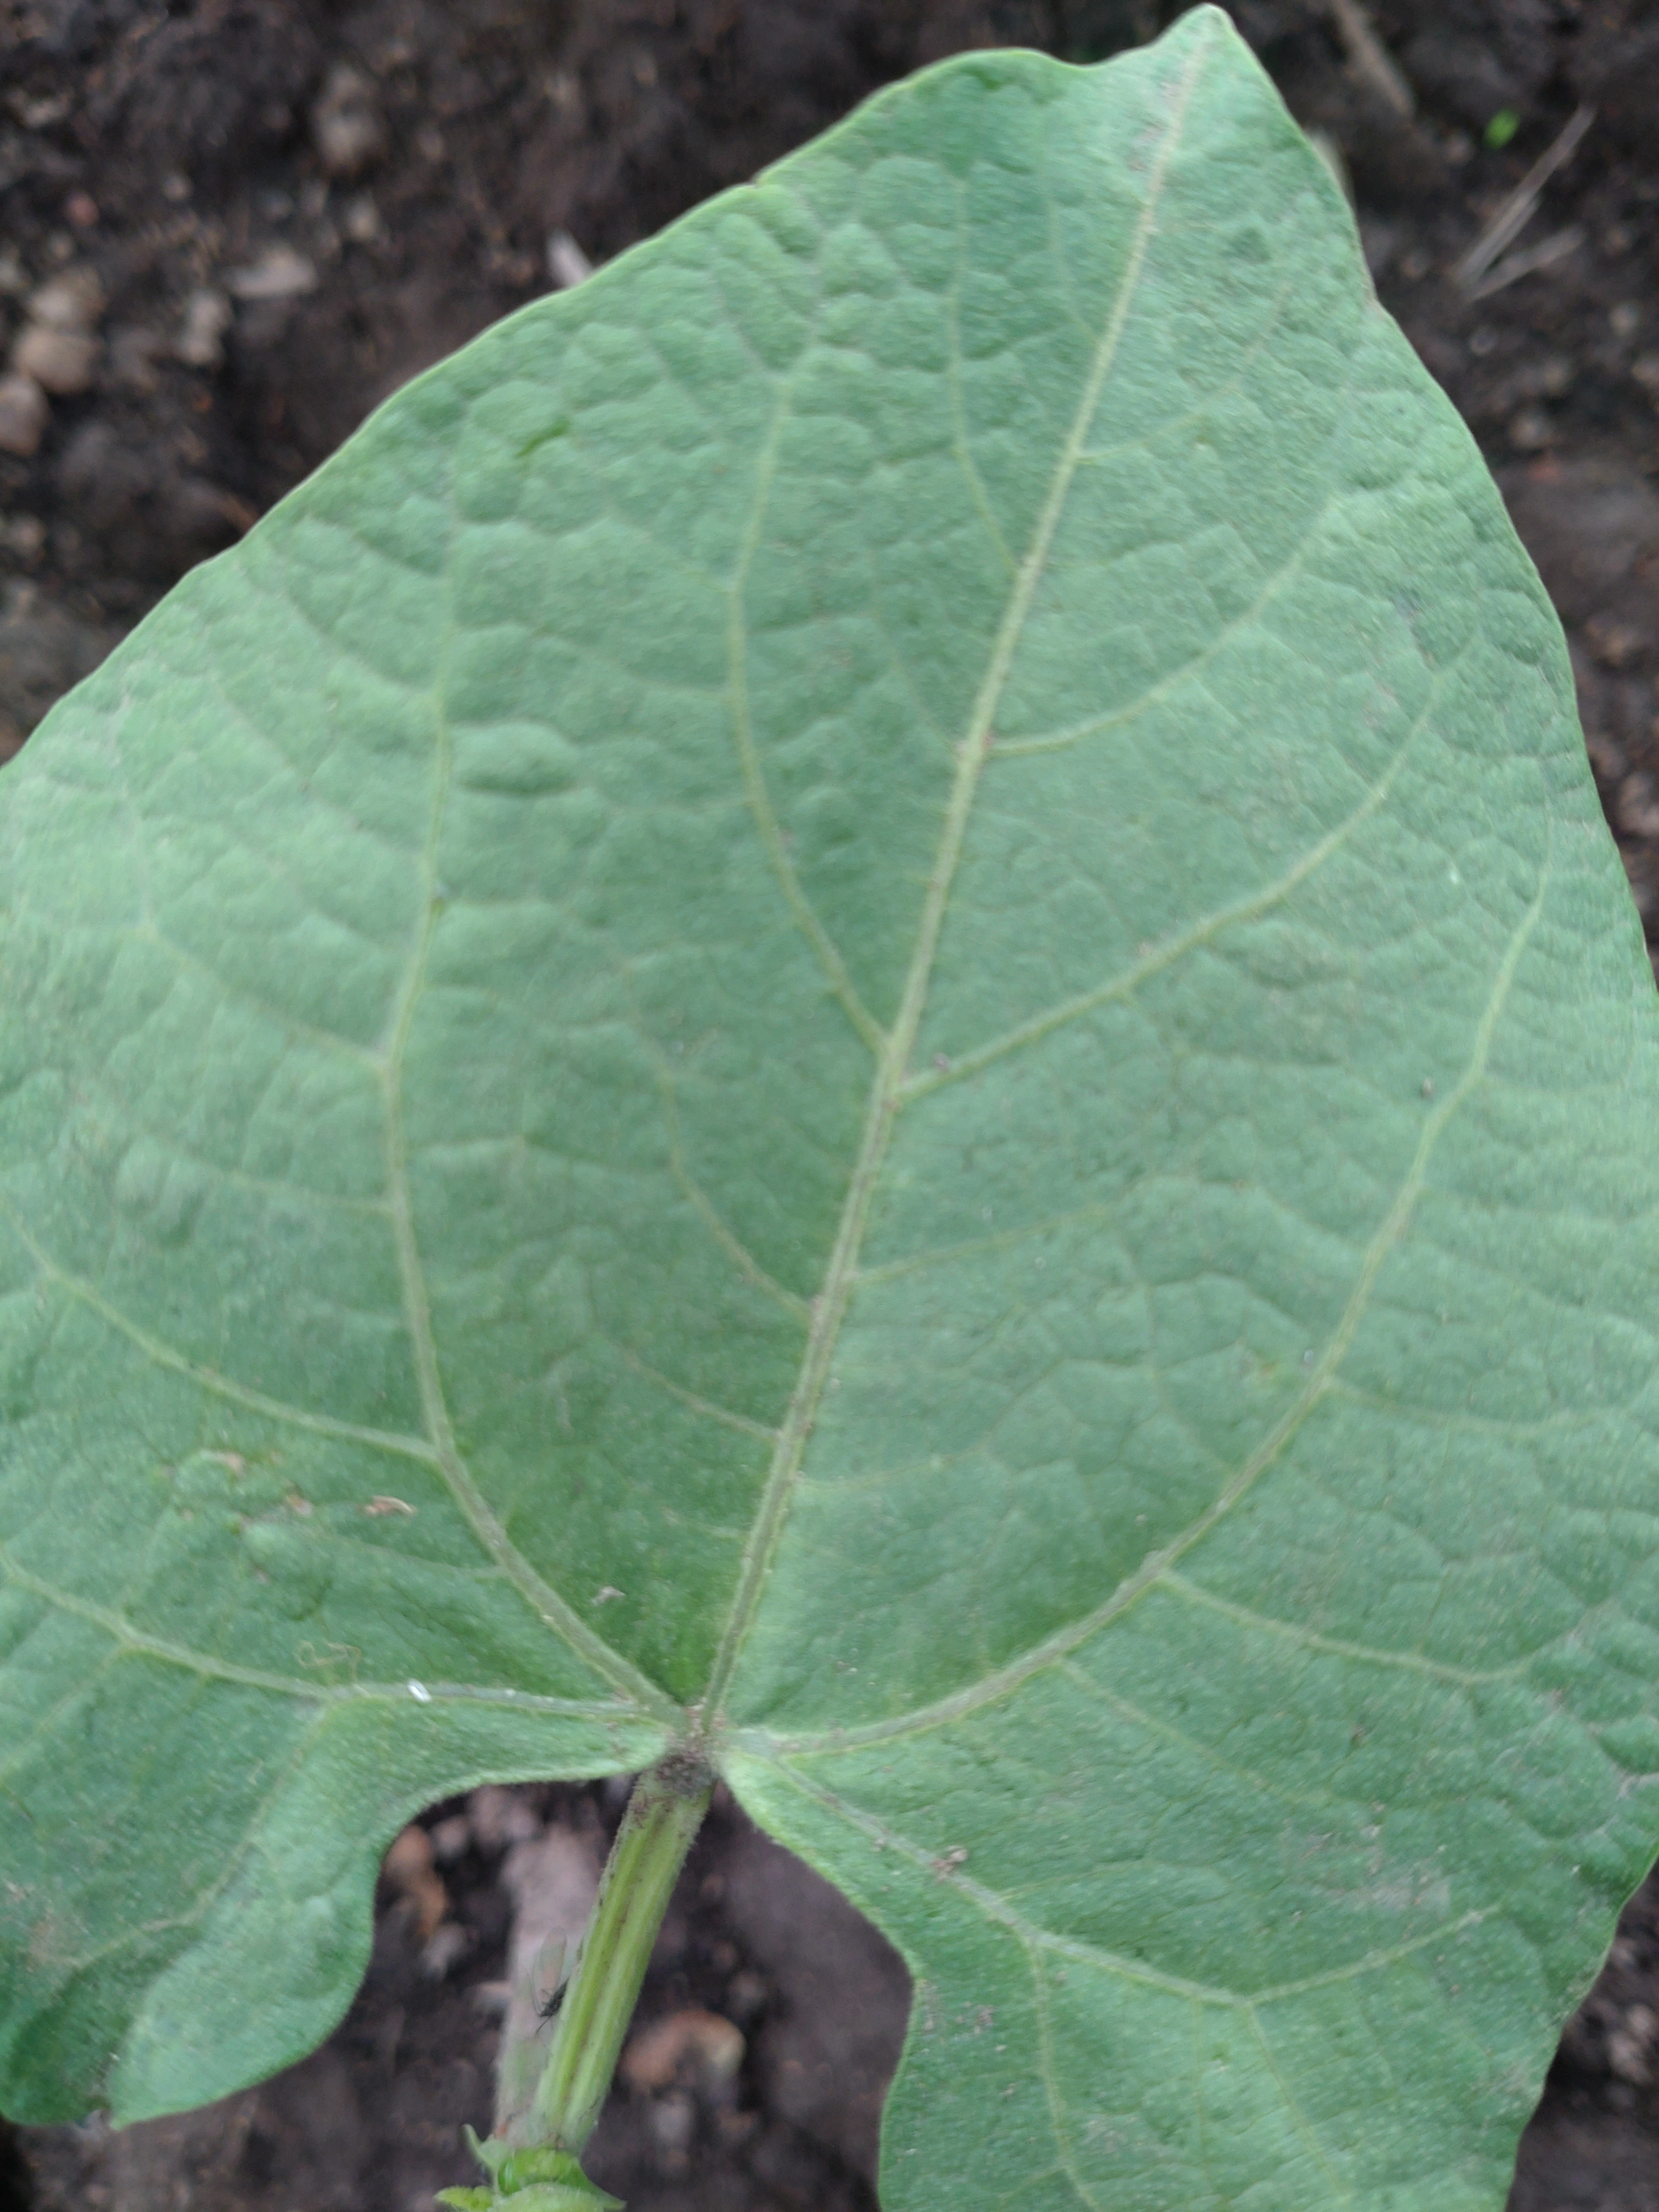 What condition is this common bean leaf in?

healthy
